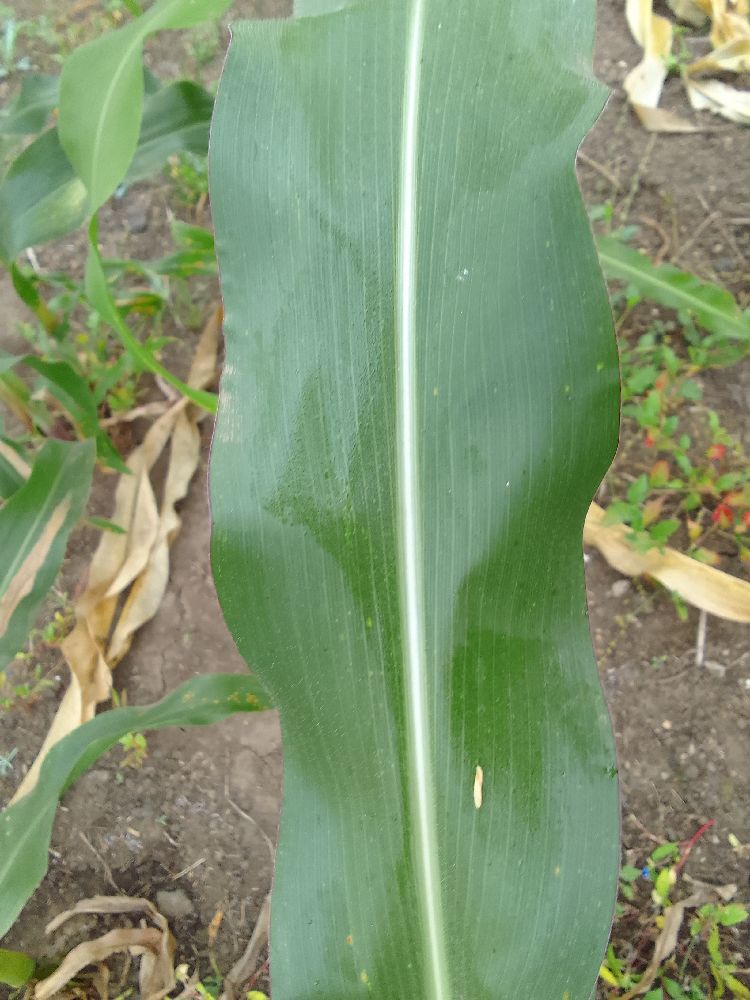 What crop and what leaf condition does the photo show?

maize, healthy
